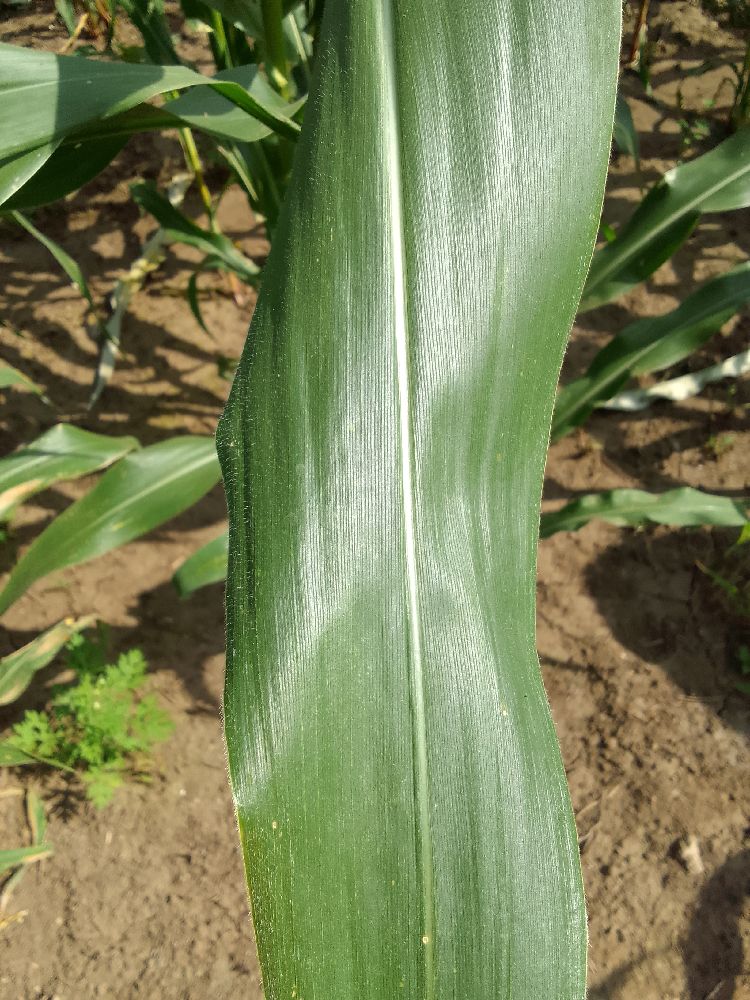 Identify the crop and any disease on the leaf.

maize, healthy
